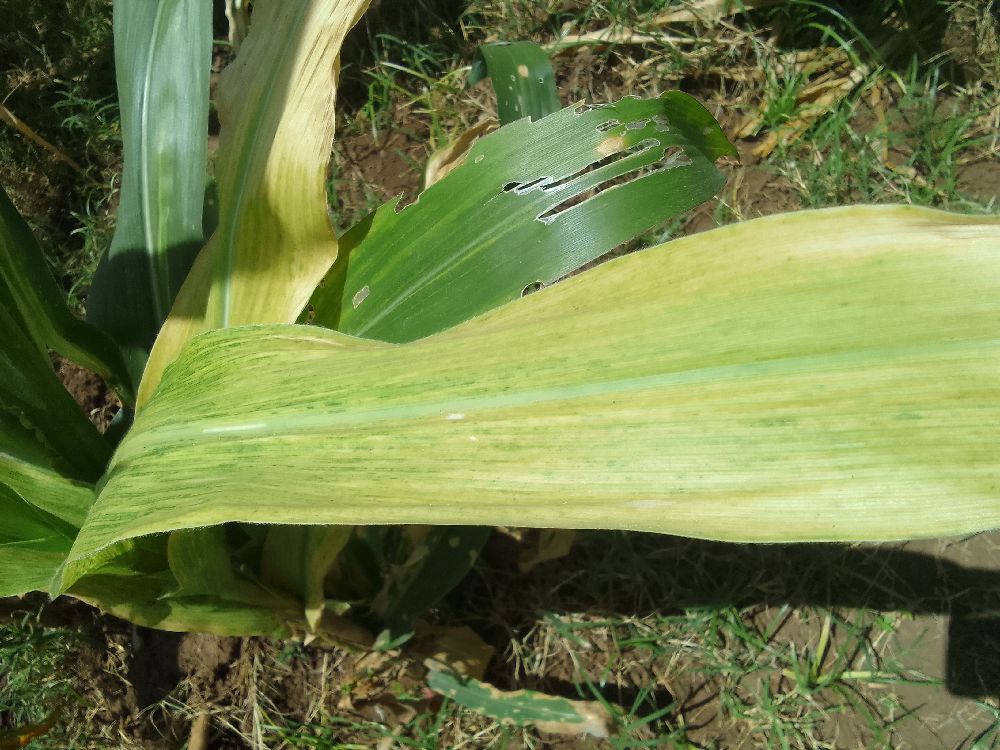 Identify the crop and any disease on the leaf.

maize, maize lethal necrosis
